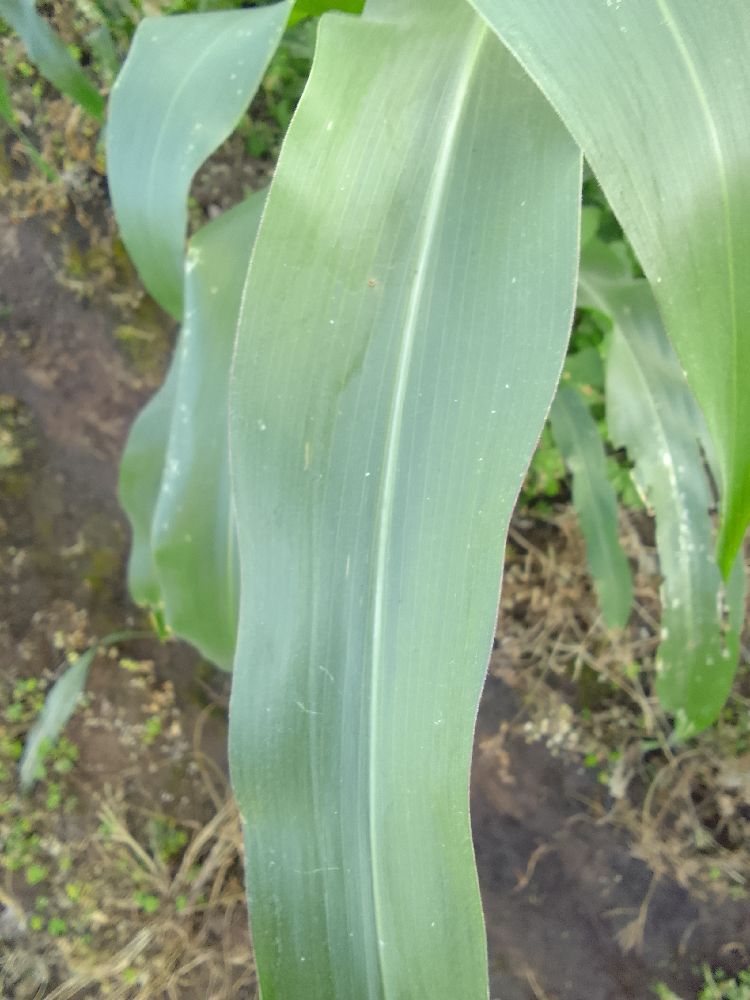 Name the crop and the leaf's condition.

maize, healthy
